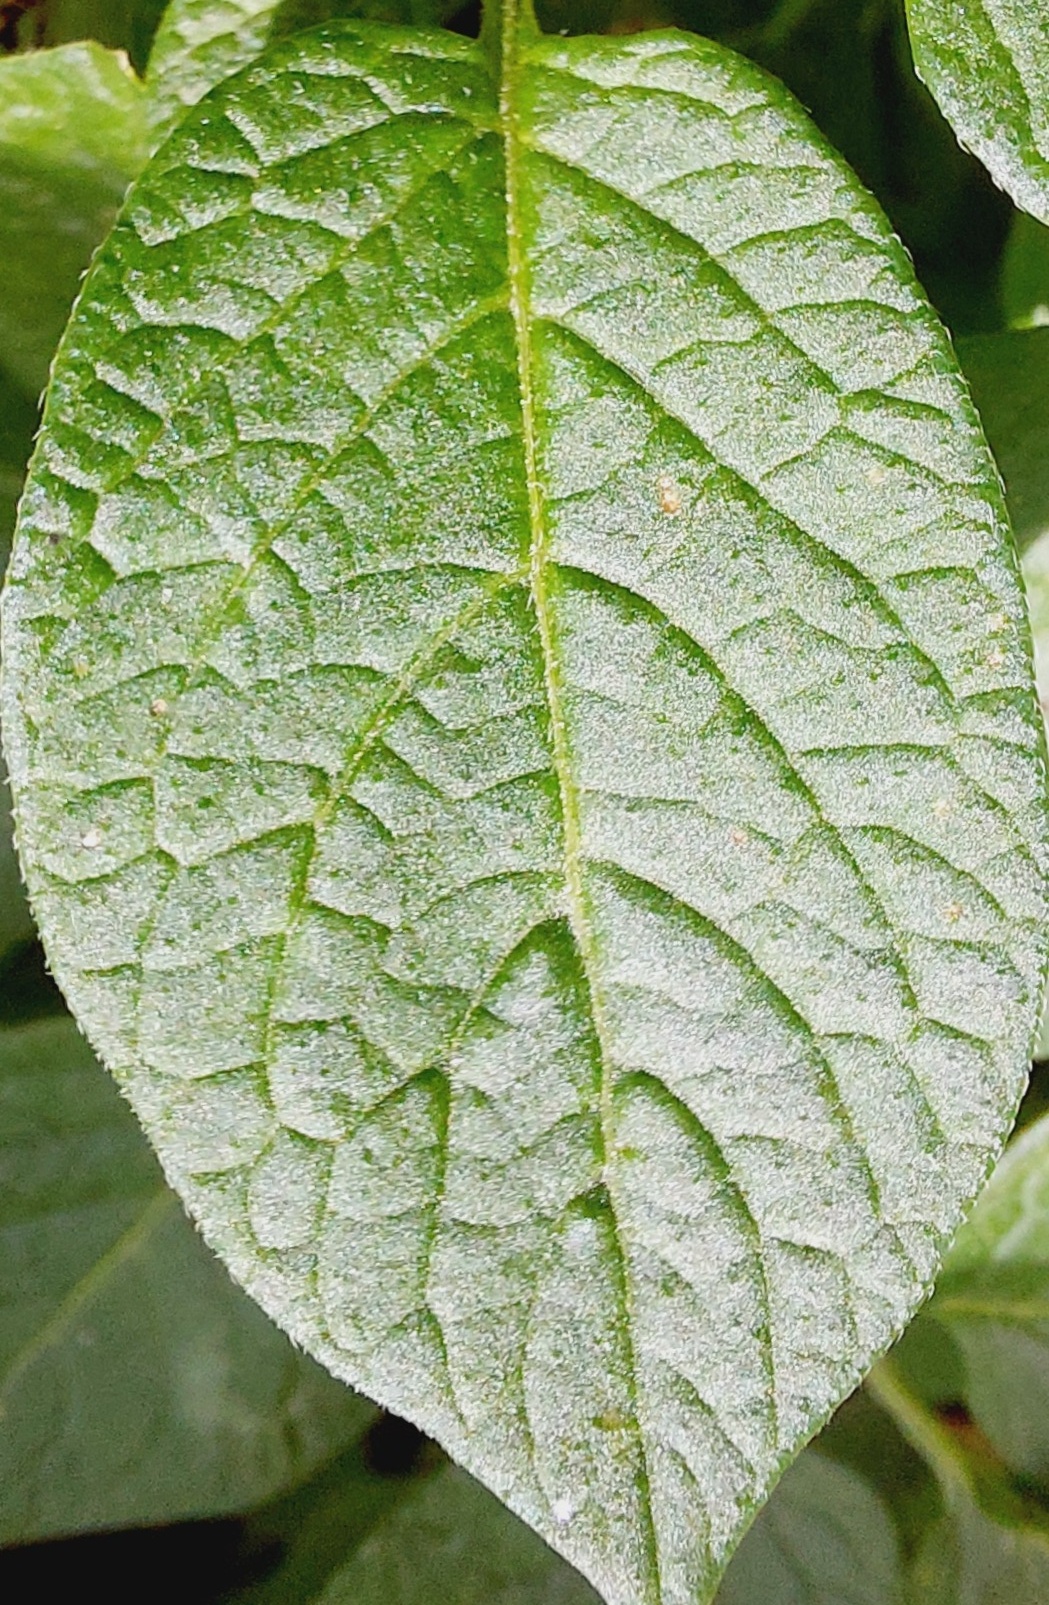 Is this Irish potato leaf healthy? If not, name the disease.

healthy
